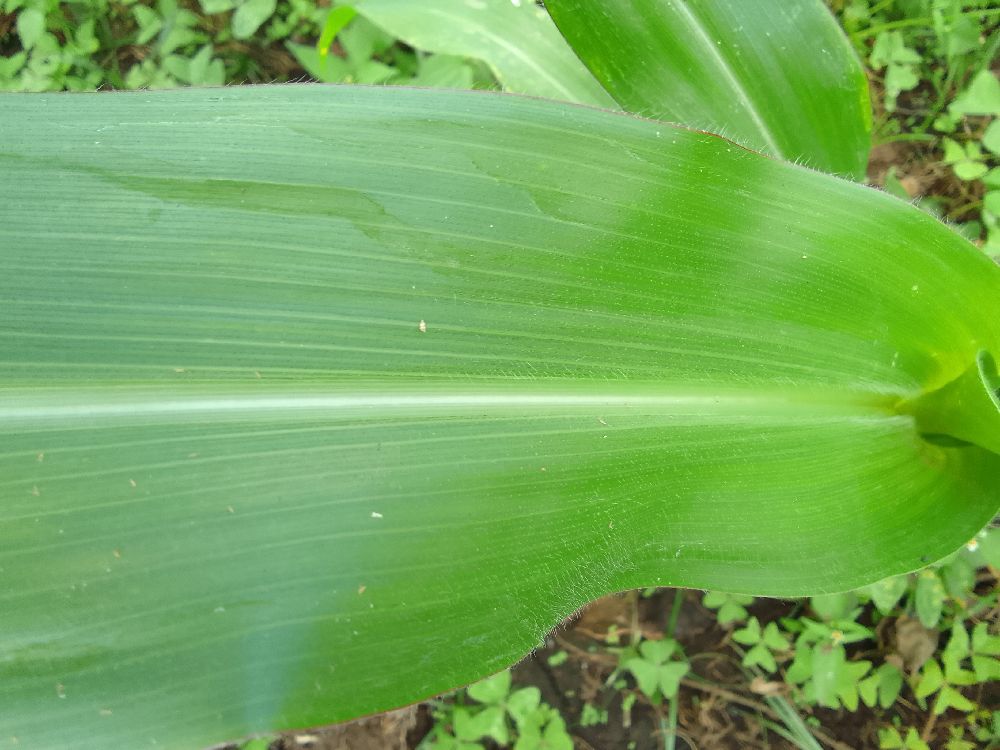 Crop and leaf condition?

maize, healthy
